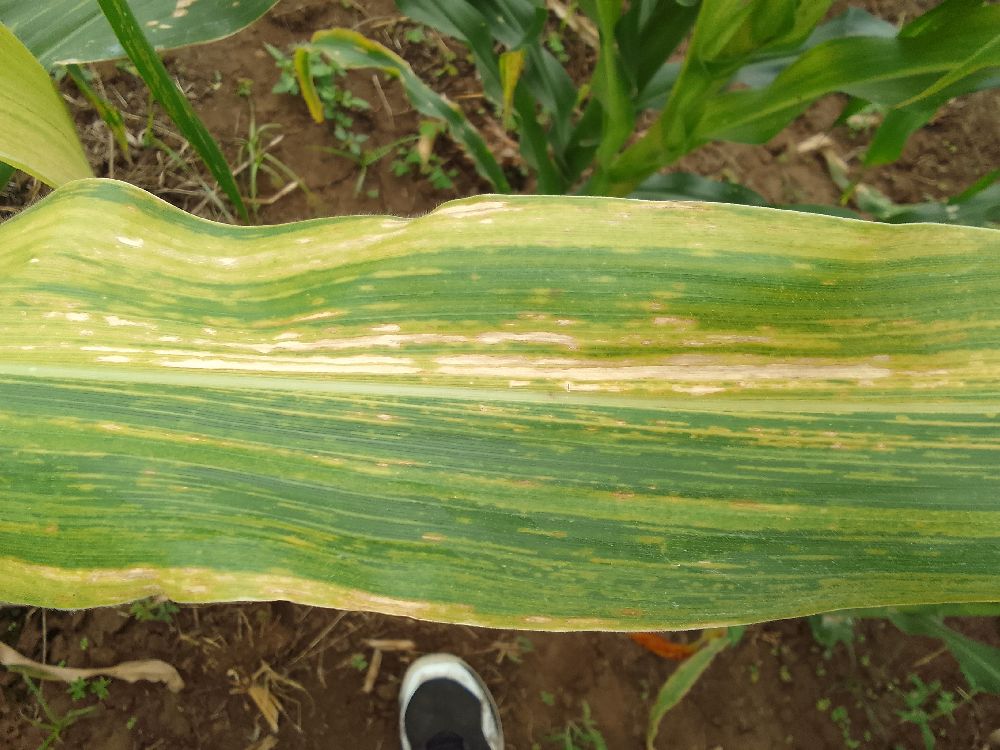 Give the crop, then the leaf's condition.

maize, maize lethal necrosis
